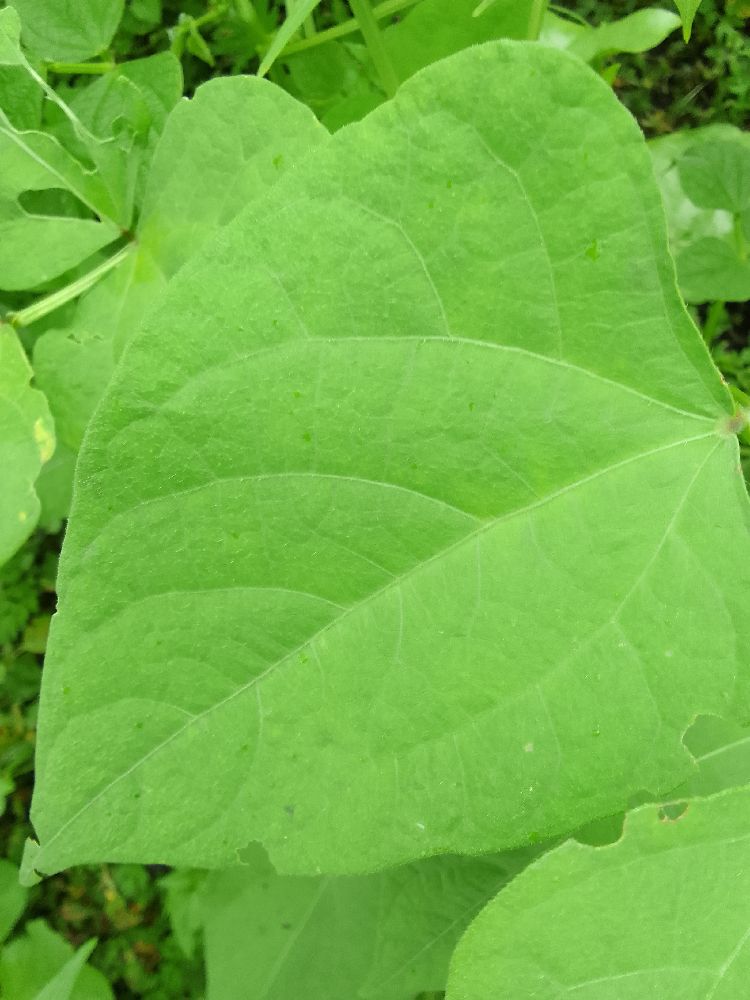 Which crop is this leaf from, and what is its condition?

common bean, healthy
